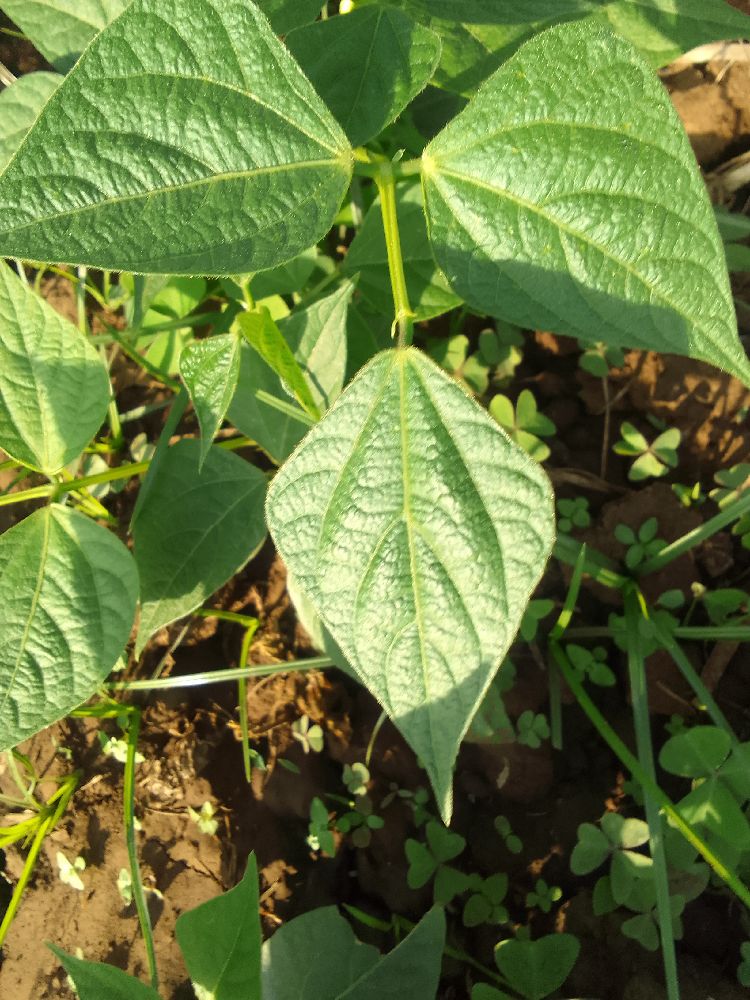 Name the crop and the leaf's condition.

common bean, healthy
